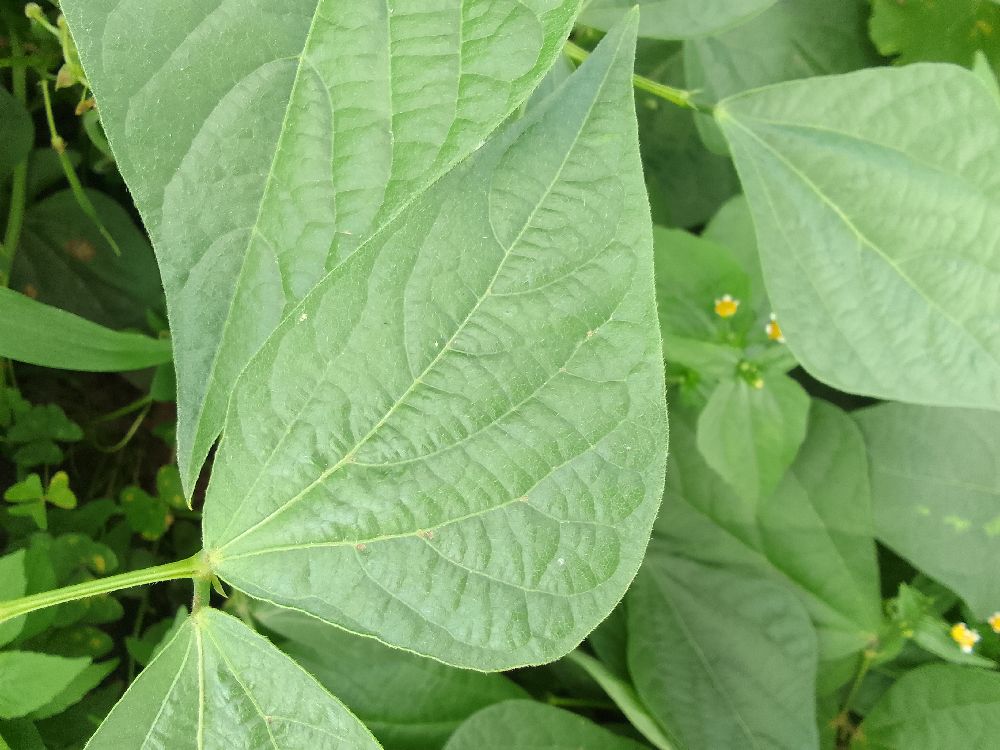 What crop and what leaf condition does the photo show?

common bean, healthy
